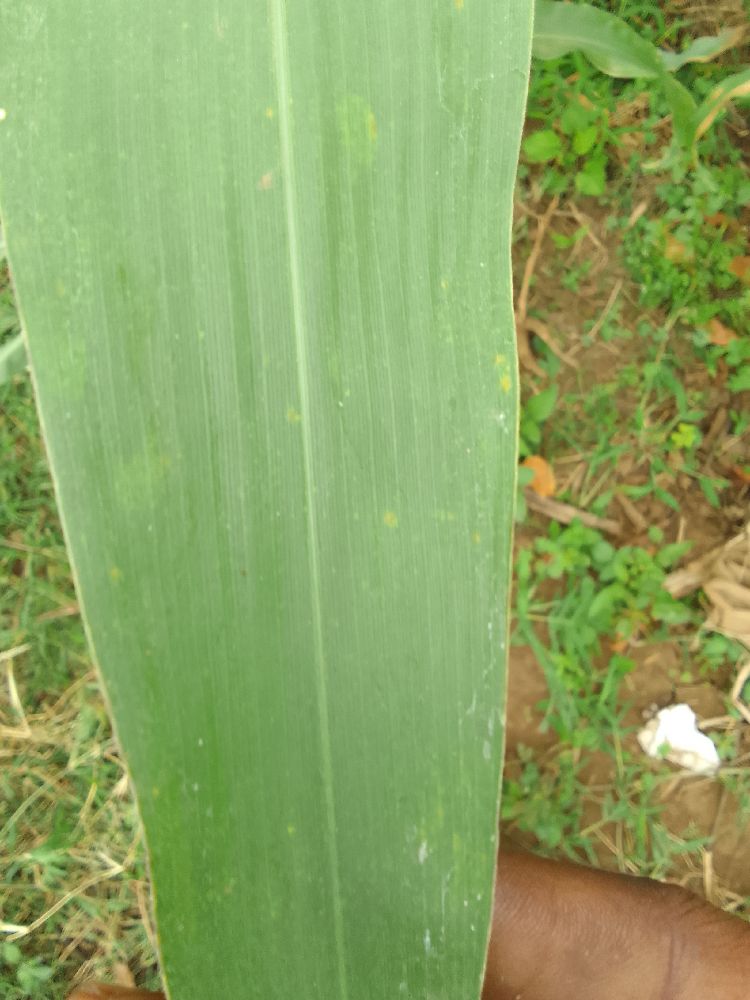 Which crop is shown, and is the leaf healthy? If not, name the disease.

maize, healthy
